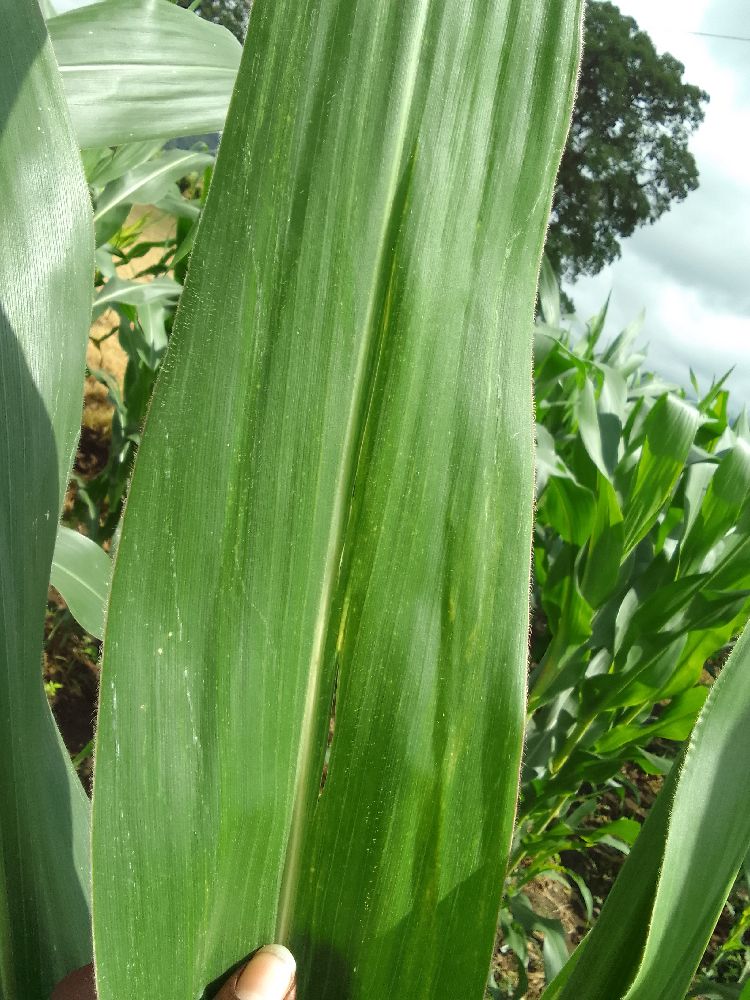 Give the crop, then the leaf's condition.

maize, healthy
